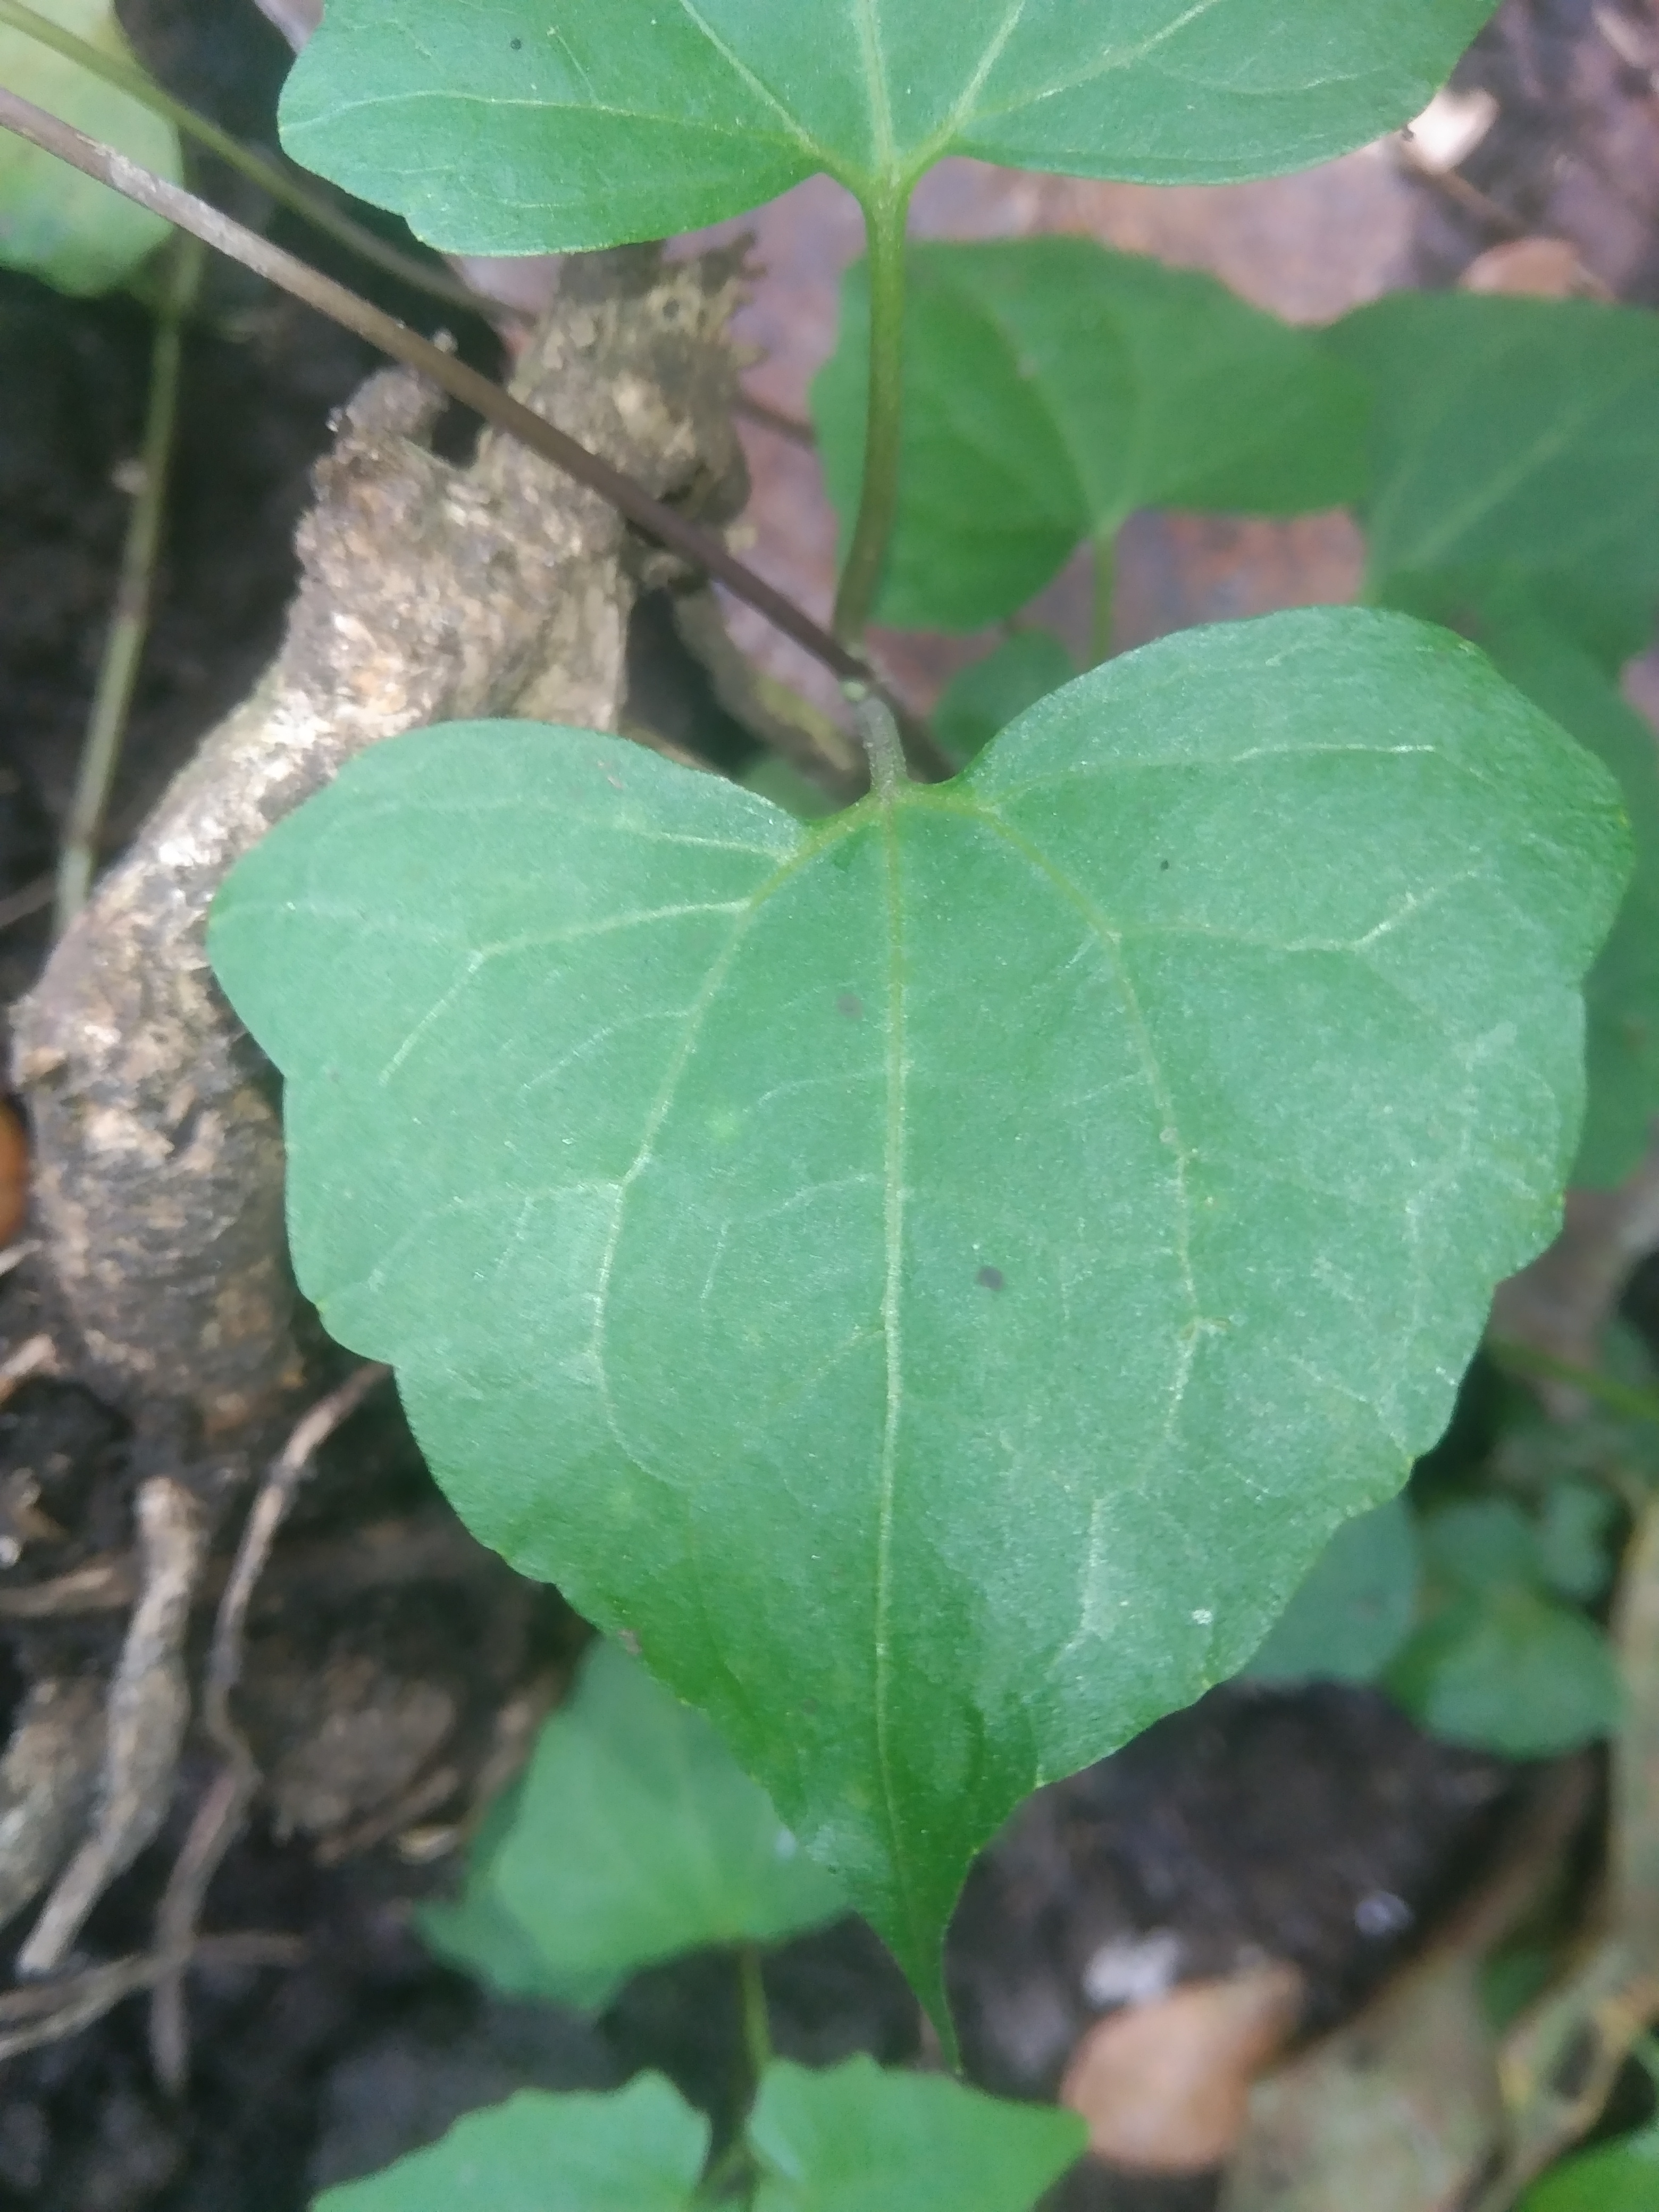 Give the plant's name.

bitter vine
